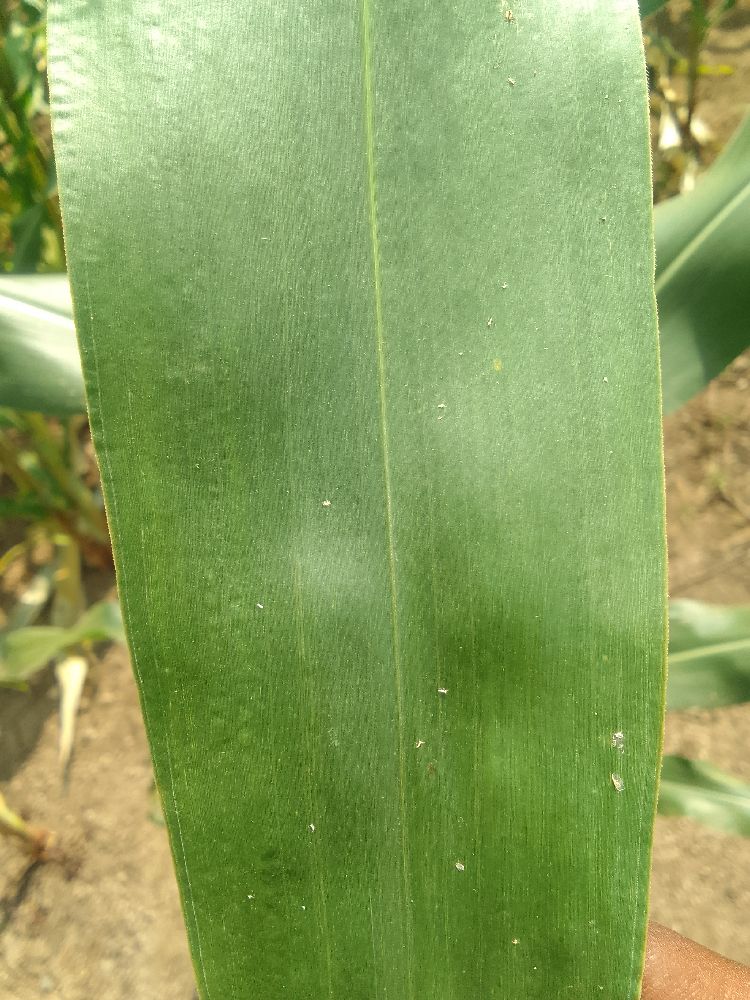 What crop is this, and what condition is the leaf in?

maize, healthy
